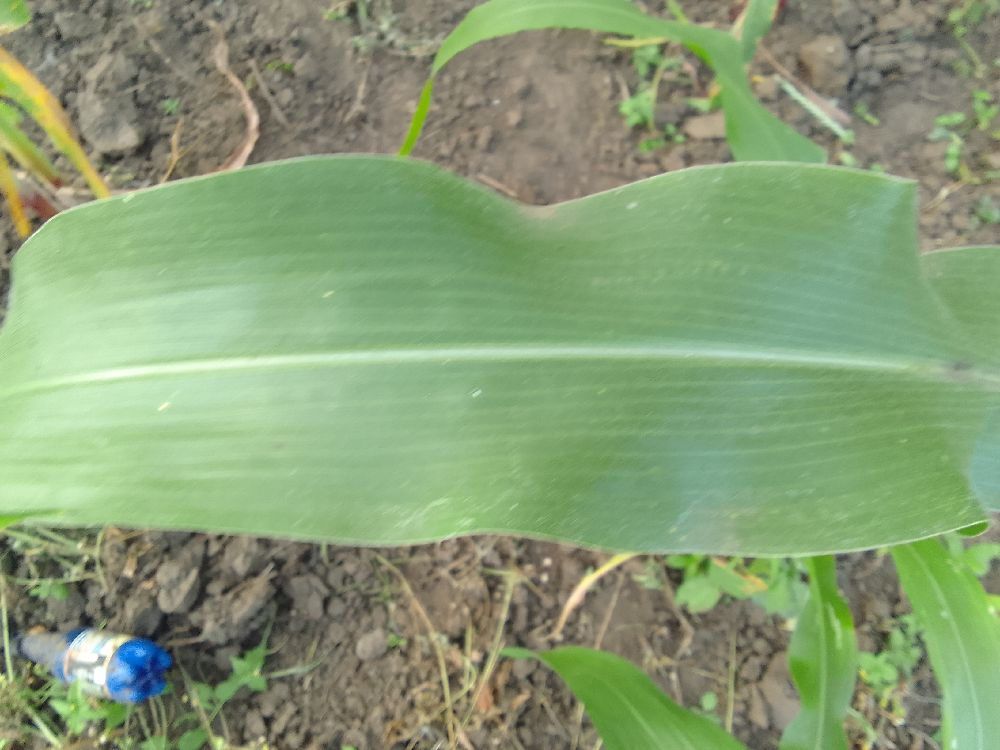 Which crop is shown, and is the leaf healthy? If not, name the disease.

maize, healthy
